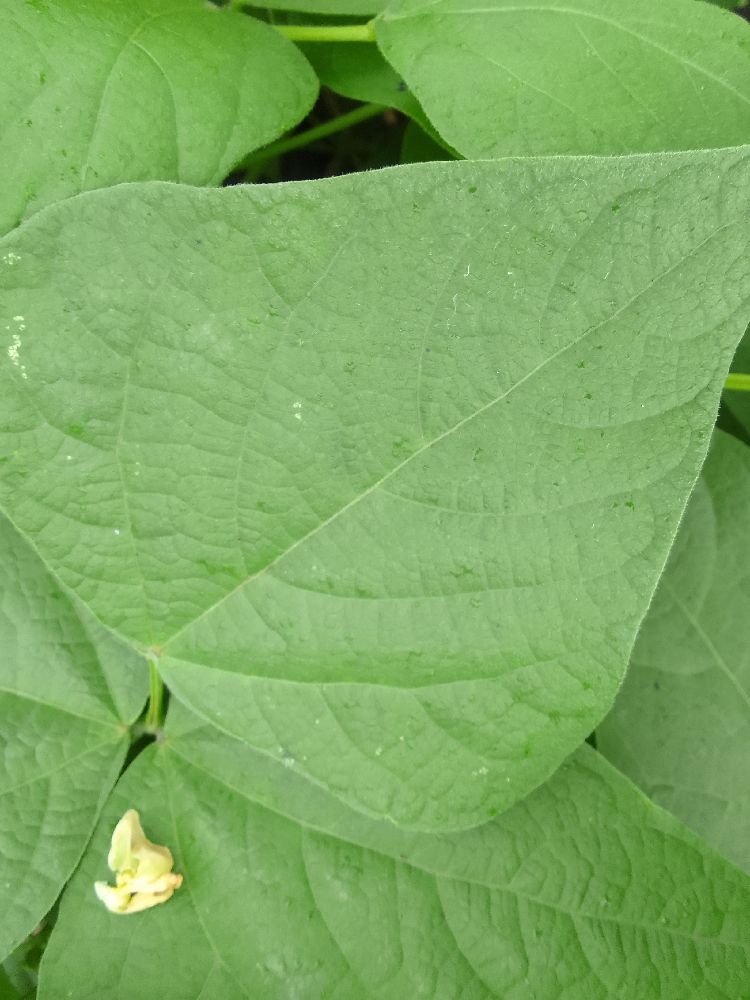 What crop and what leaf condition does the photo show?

common bean, healthy
